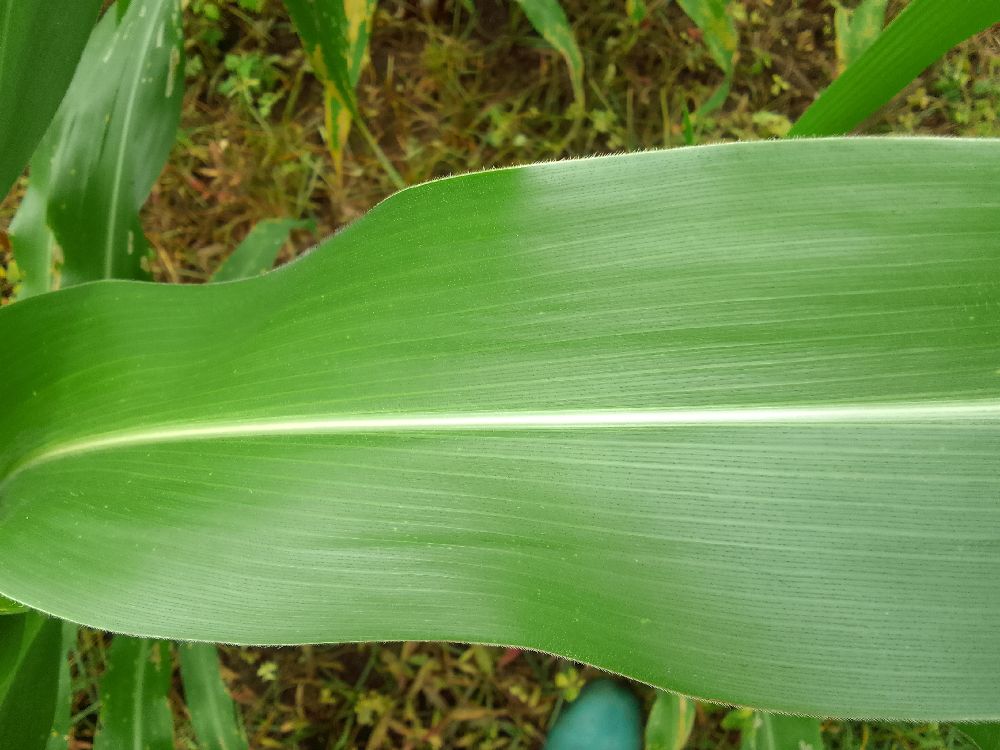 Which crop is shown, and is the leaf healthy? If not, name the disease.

maize, healthy
